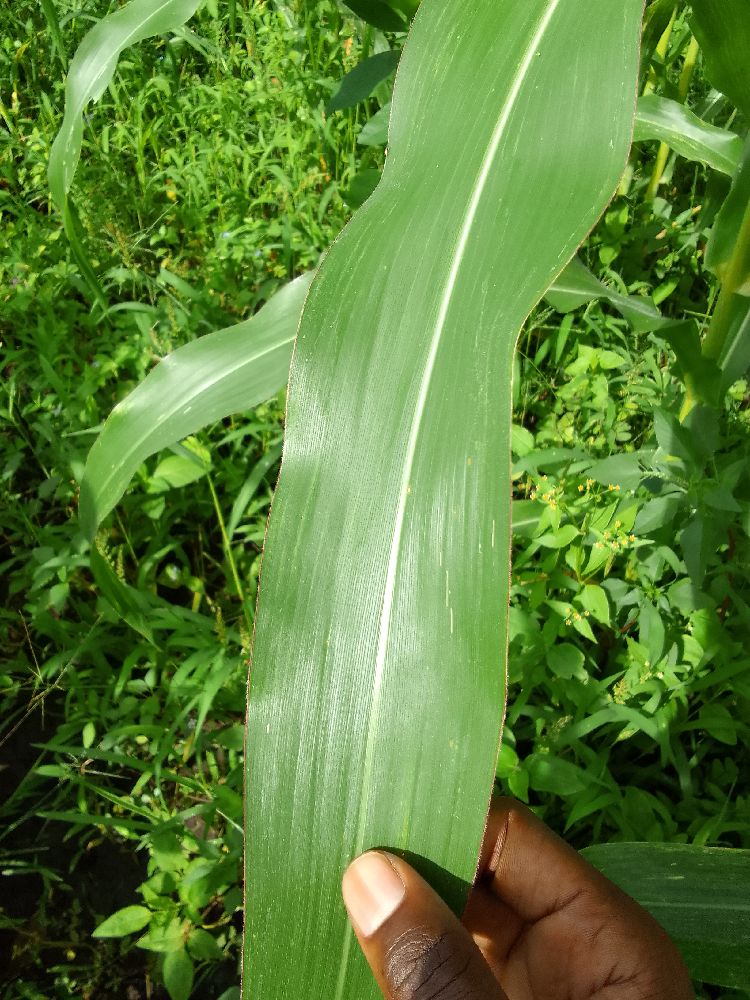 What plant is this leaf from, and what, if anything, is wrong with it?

maize, healthy
